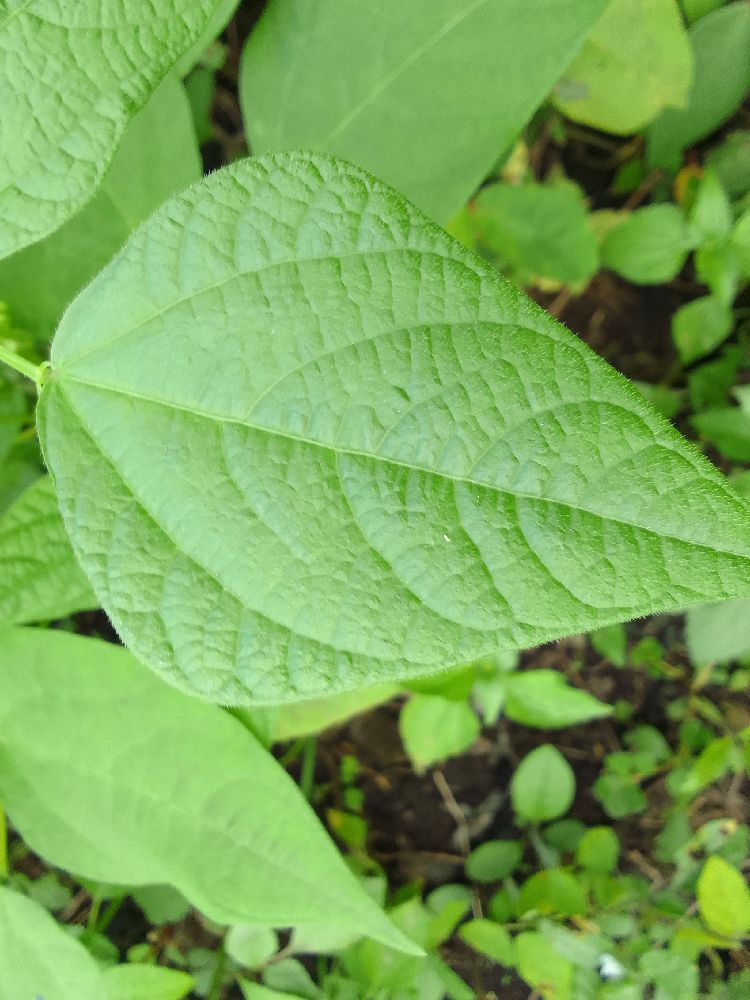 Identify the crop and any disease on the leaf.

common bean, healthy
